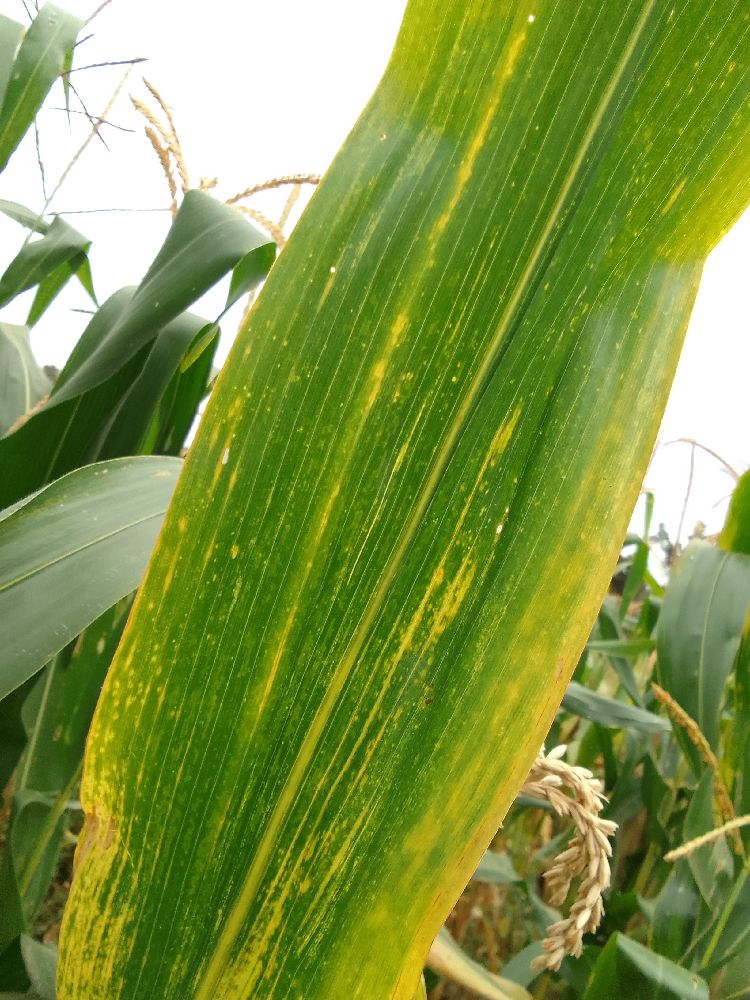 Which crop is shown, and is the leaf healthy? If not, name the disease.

maize, maize lethal necrosis
